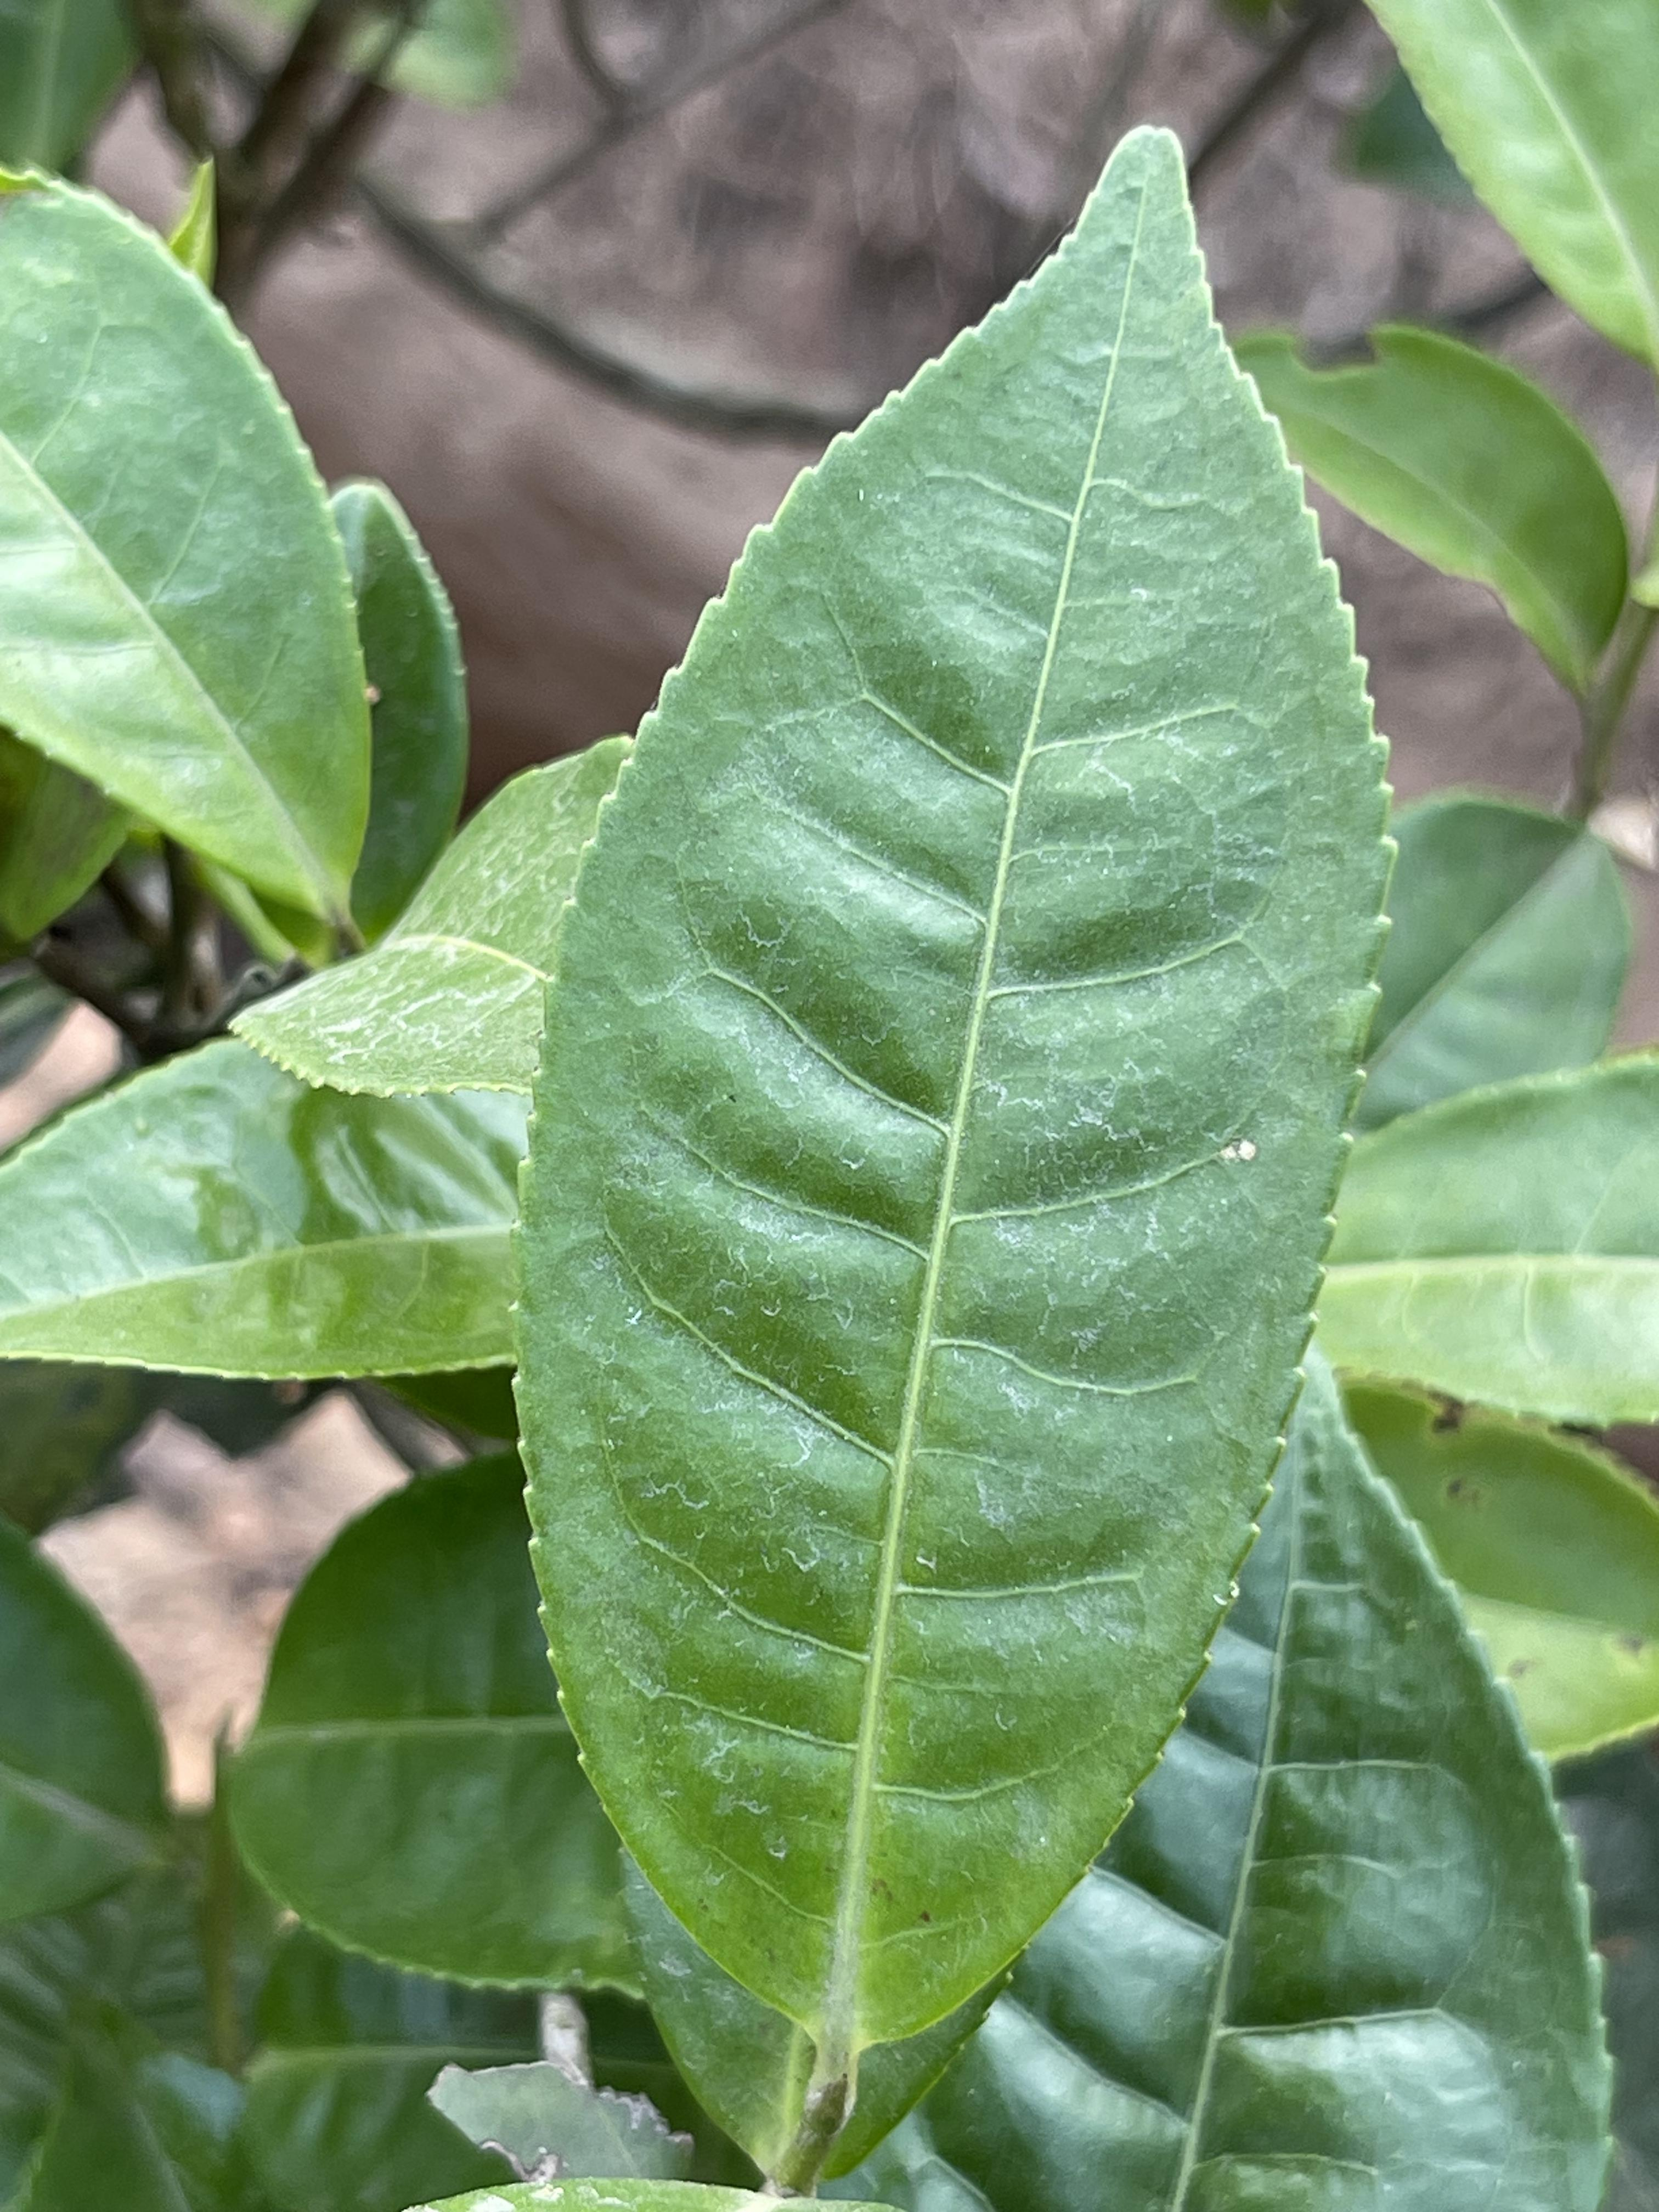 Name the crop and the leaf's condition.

tea, healthy leaf
